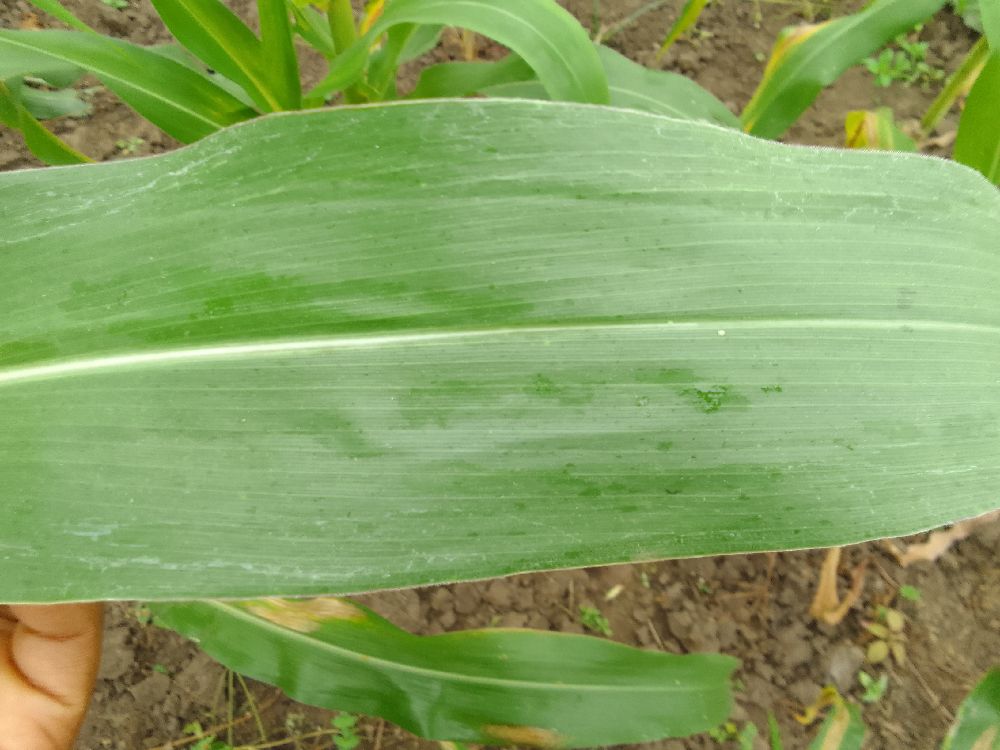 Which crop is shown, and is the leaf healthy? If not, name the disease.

maize, healthy
